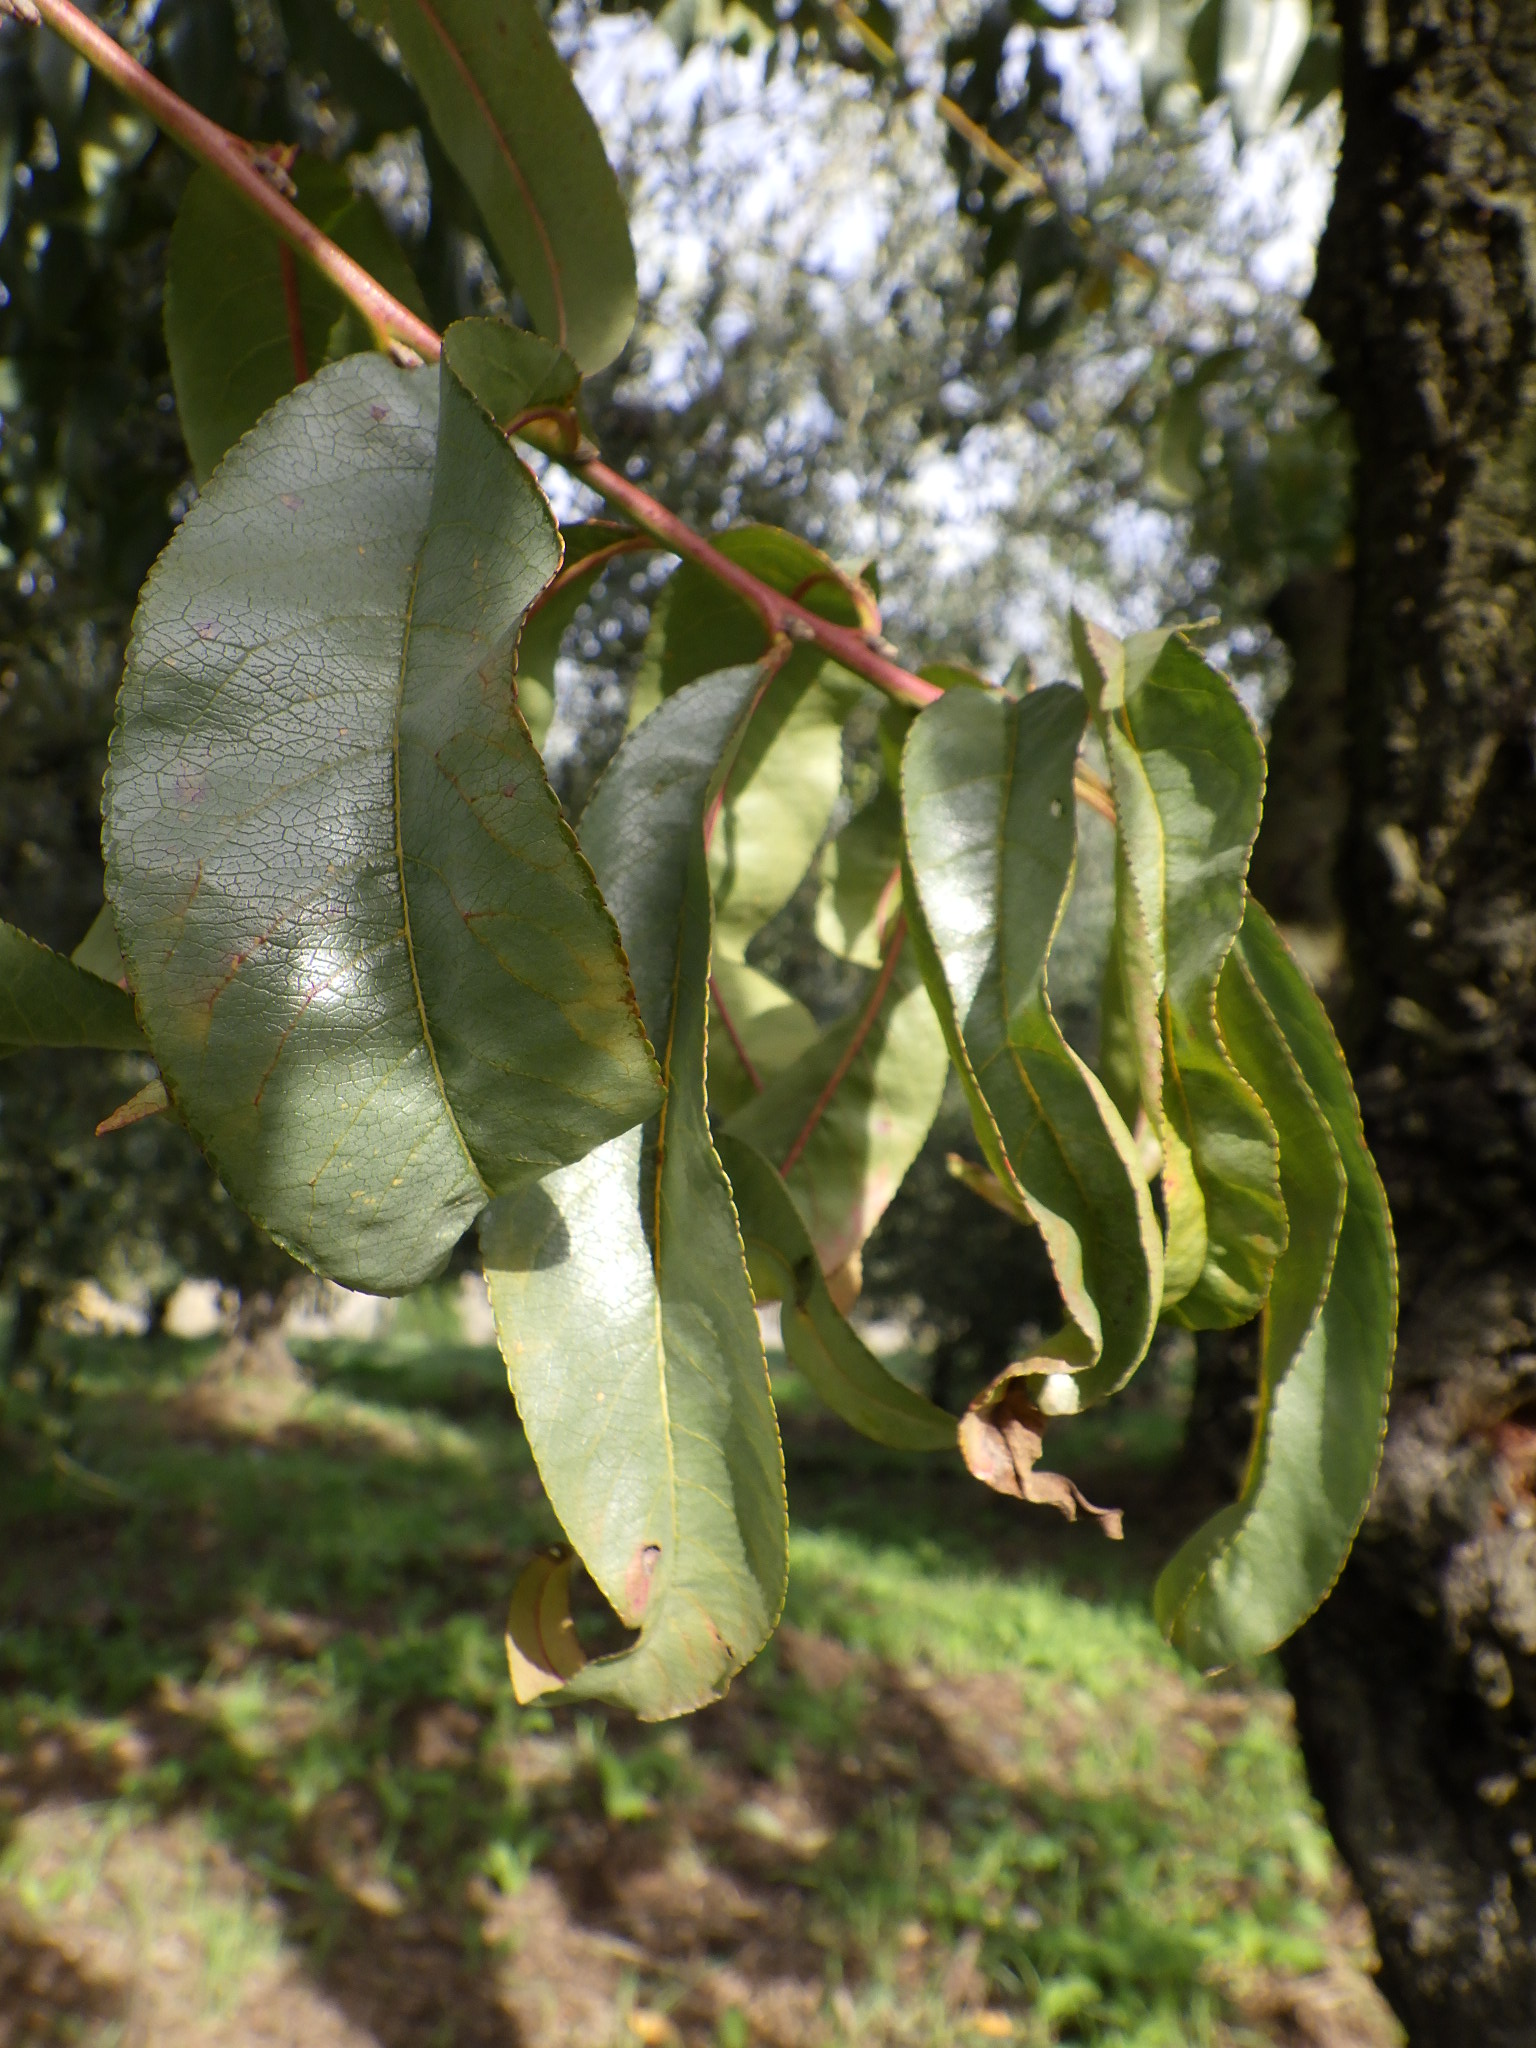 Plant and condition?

peach, silver leaf disease
